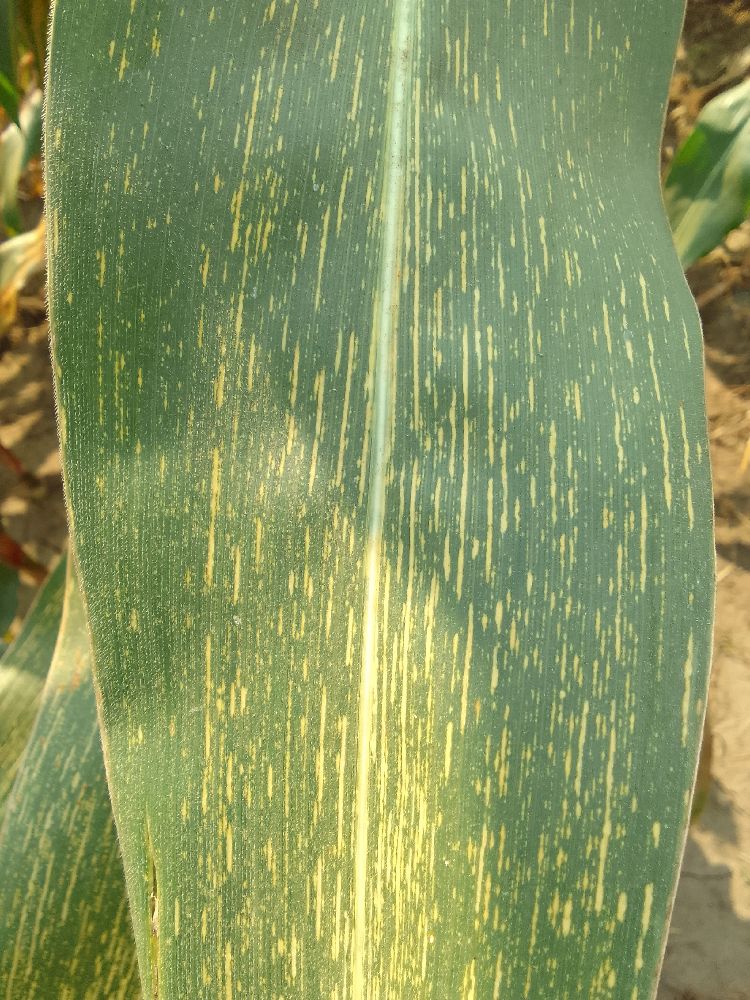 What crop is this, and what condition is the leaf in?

maize, maize streak virus
